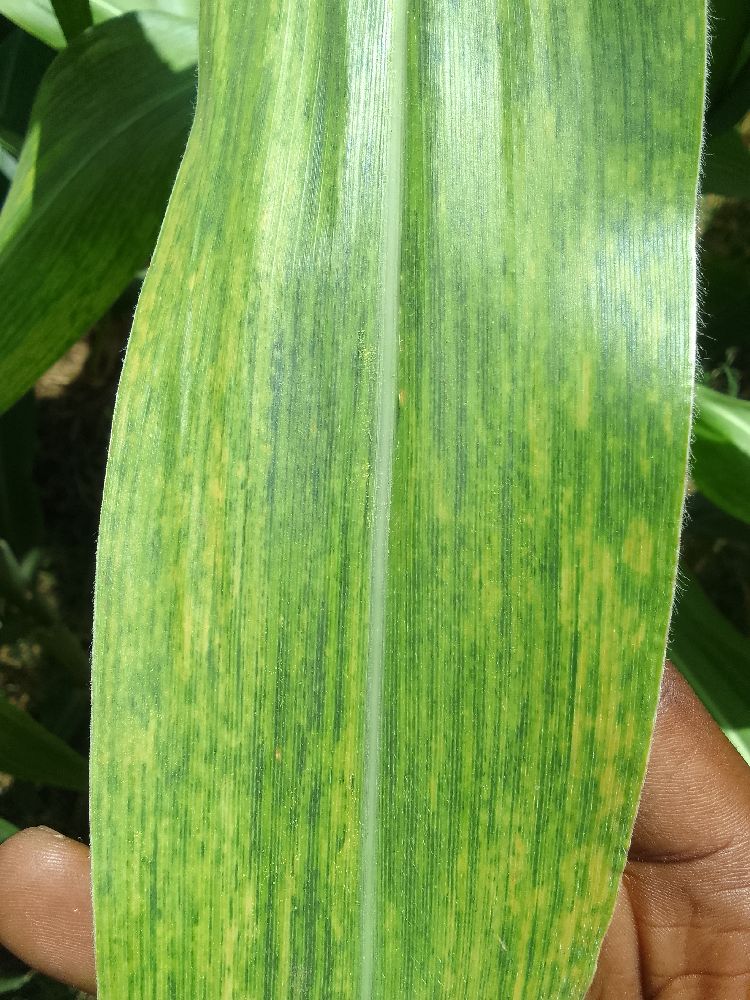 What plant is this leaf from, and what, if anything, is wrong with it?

maize, maize lethal necrosis
